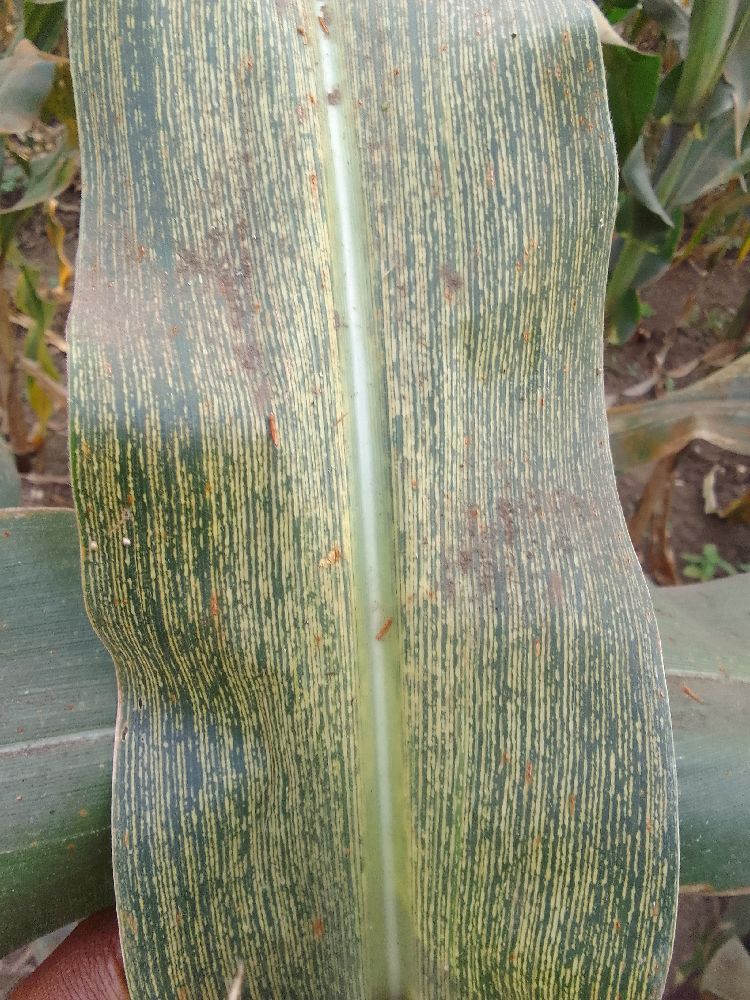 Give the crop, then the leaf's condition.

maize, maize streak virus
